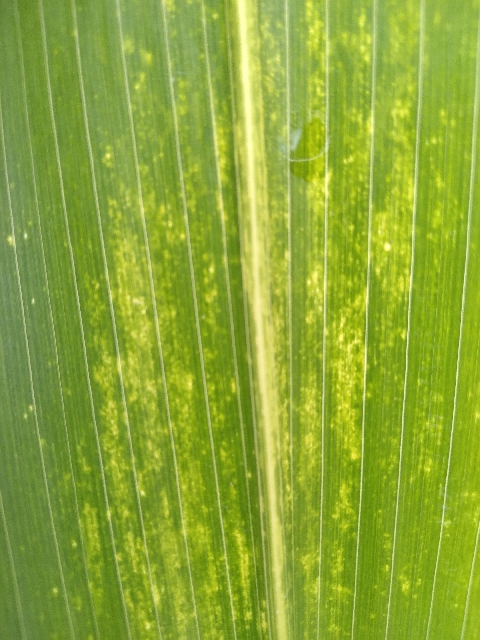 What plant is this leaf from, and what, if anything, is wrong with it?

maize, maize lethal necrosis
